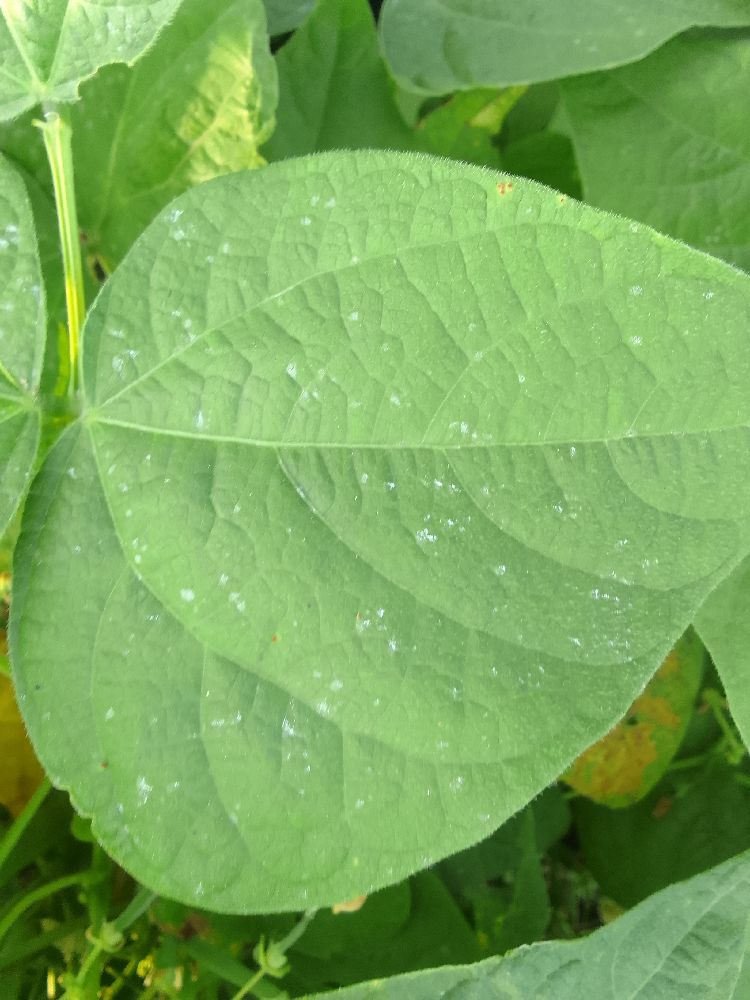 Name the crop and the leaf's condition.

common bean, healthy
